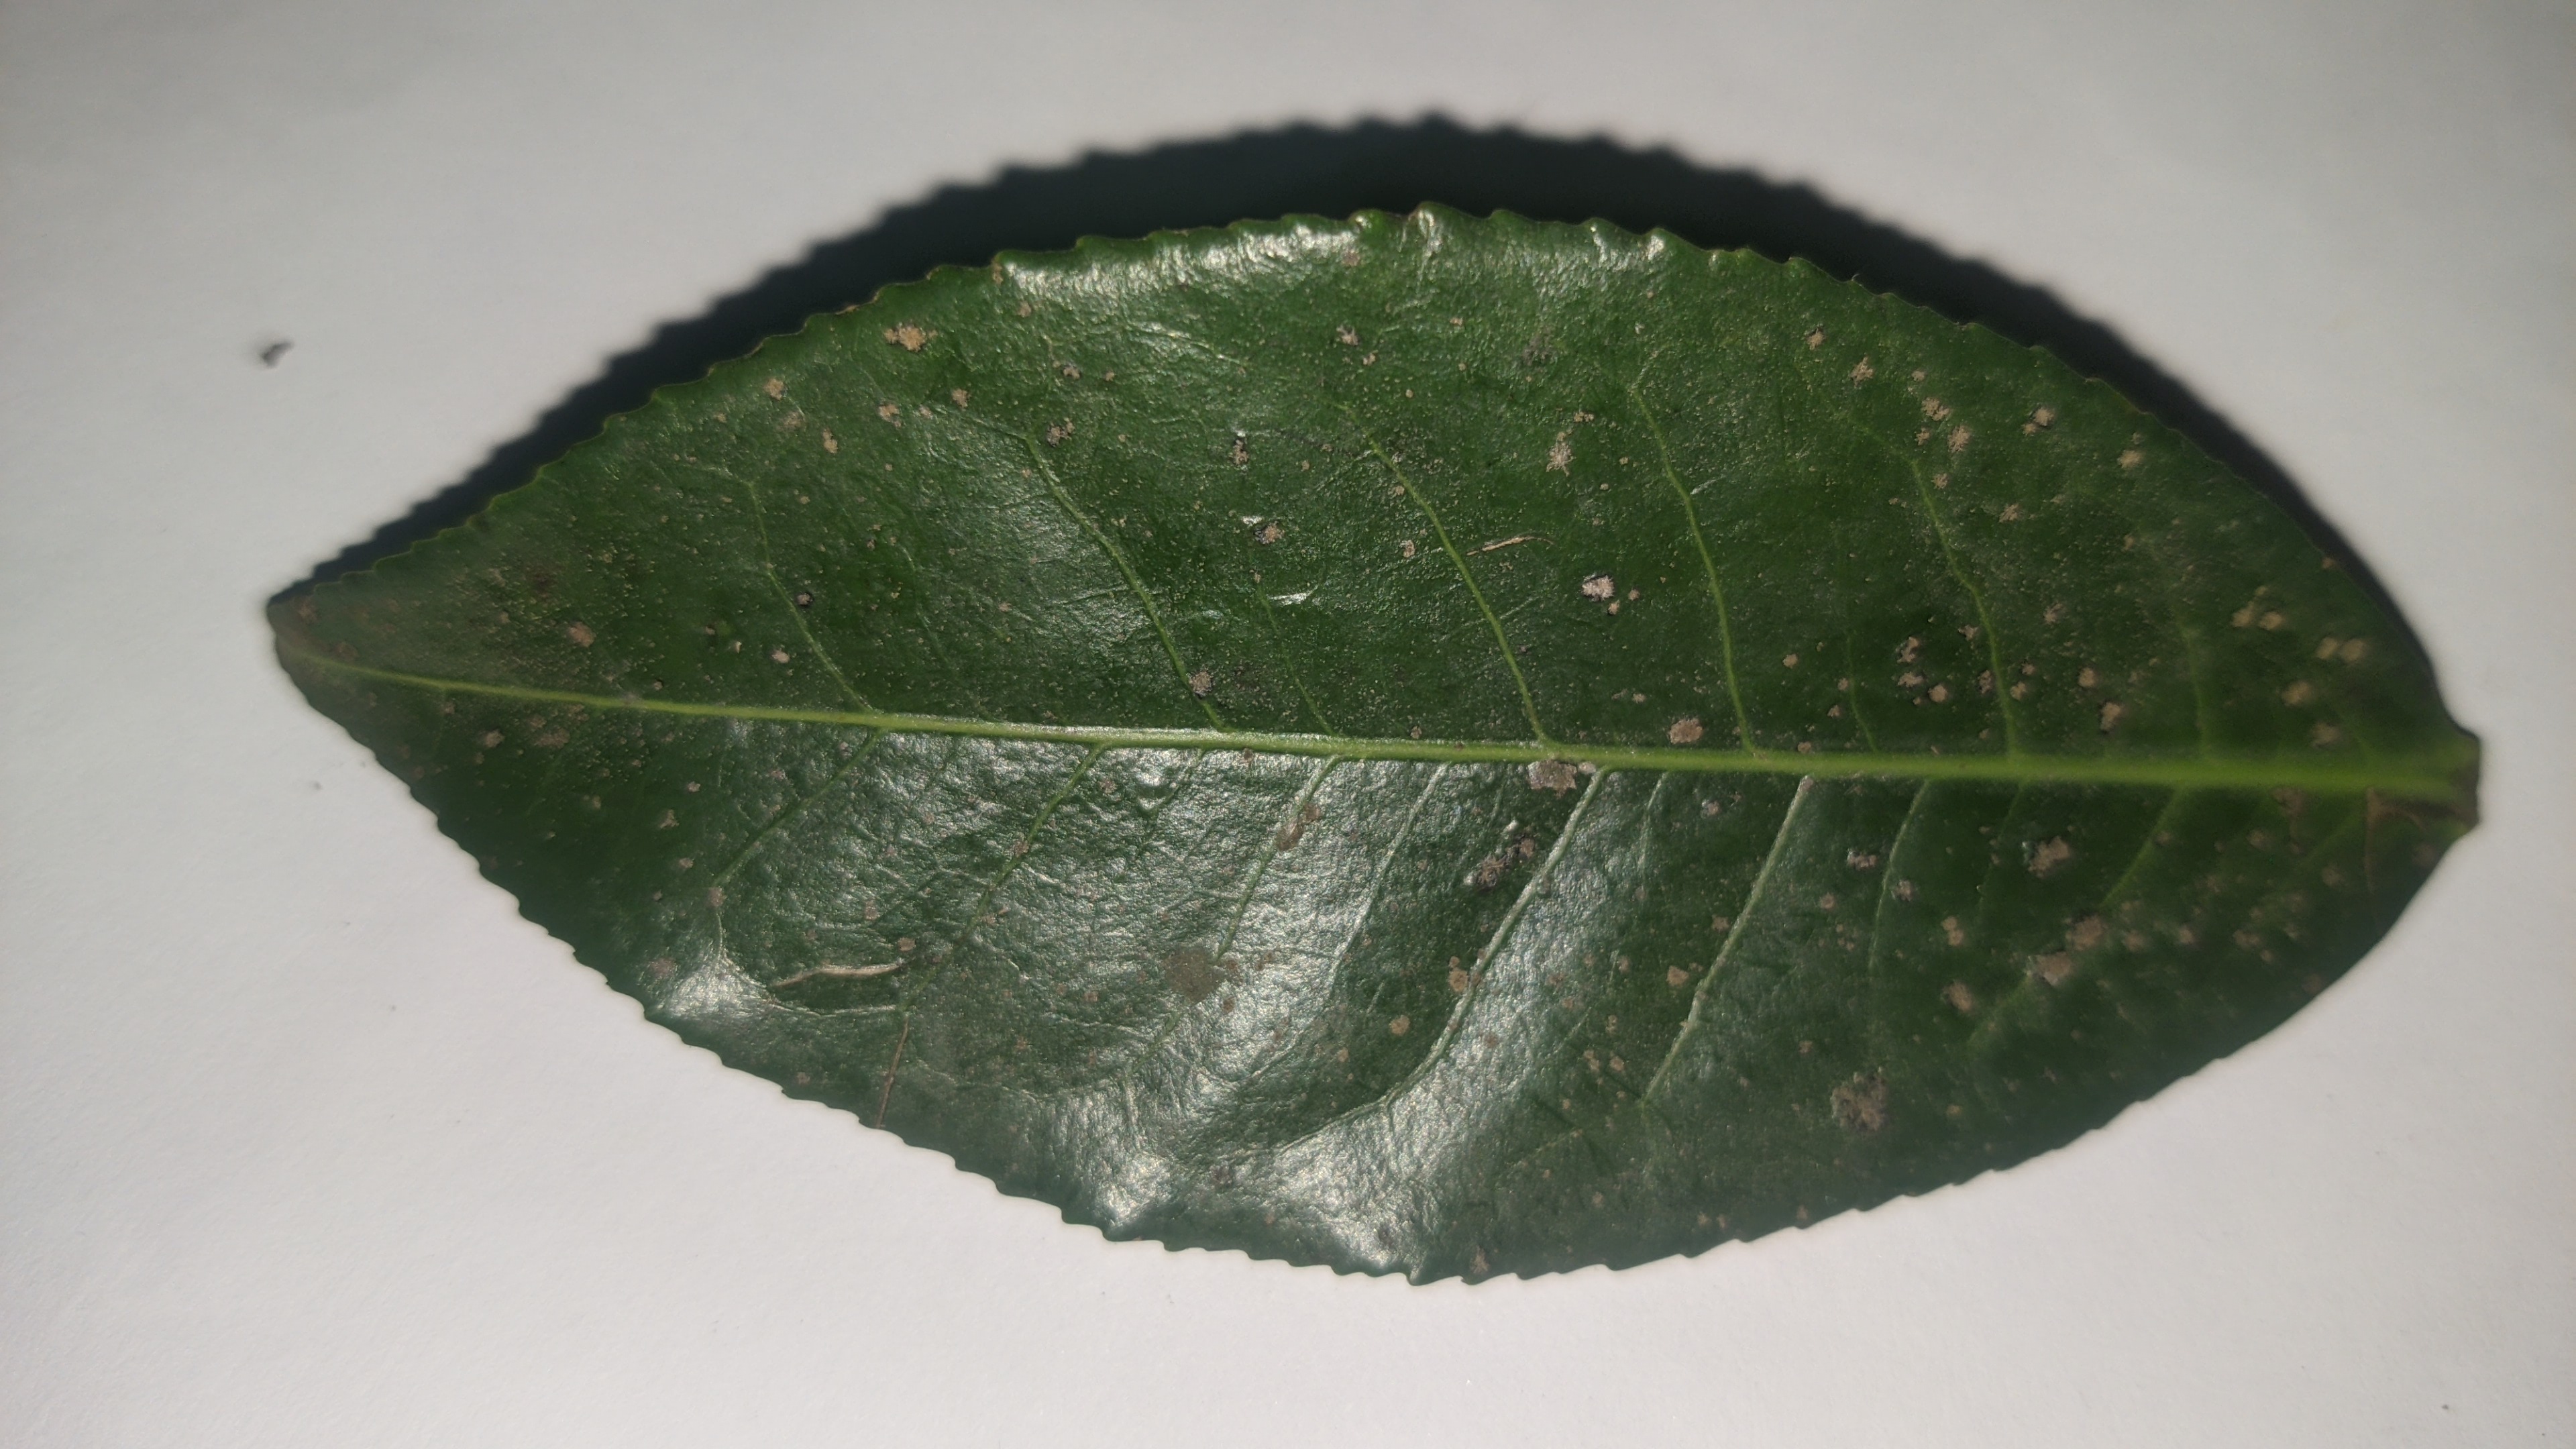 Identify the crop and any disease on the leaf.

tea, algal leaf
